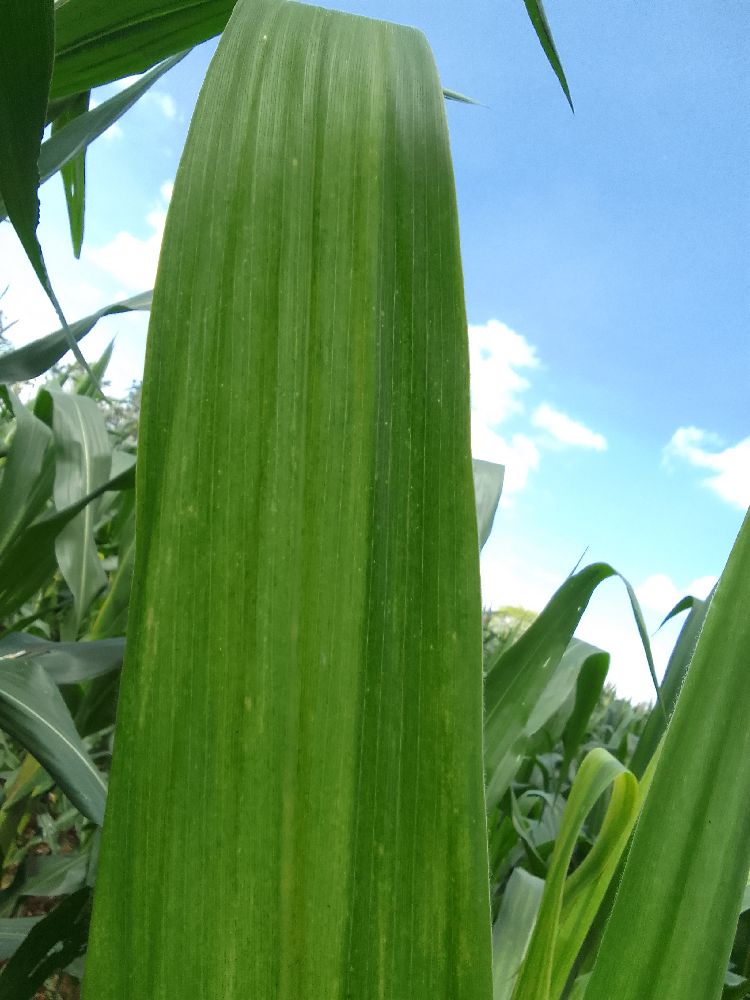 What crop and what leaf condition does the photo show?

maize, maize lethal necrosis
